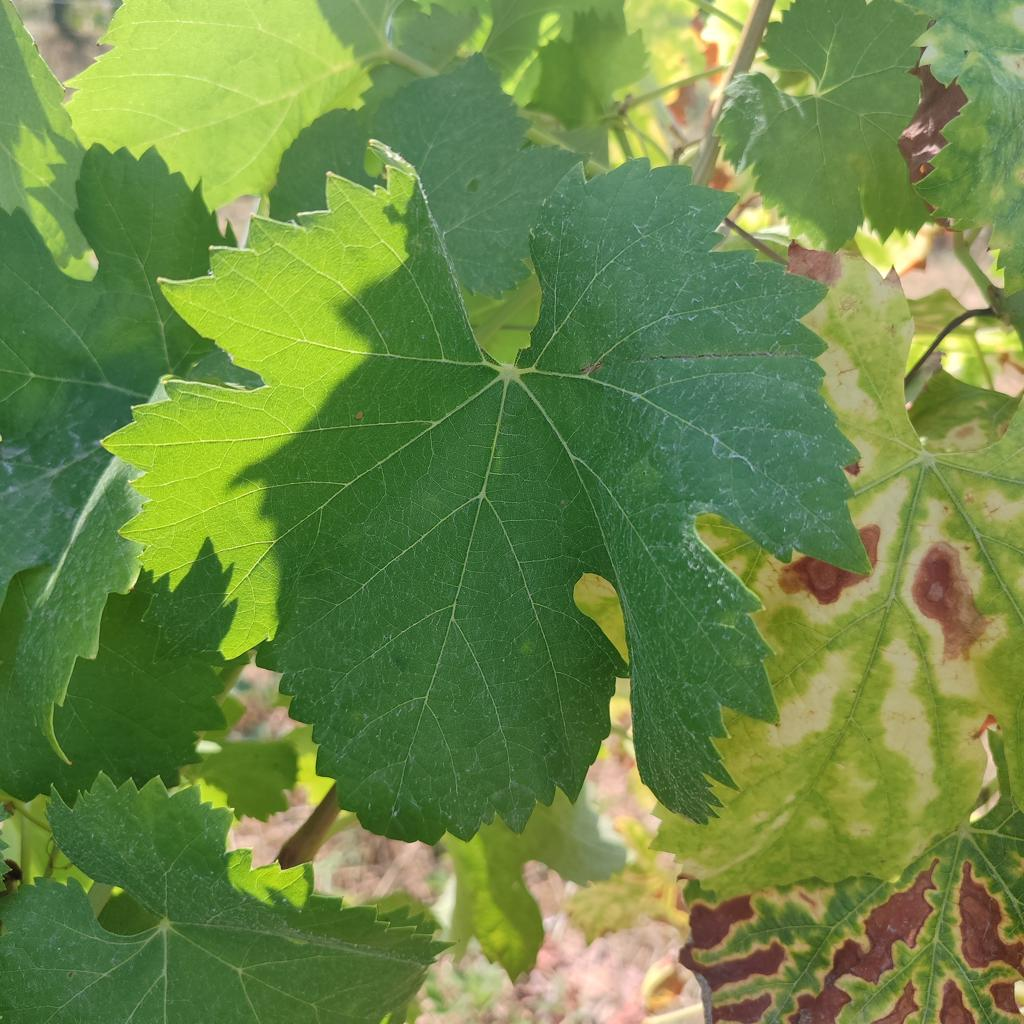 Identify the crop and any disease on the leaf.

grapevine, healthy
